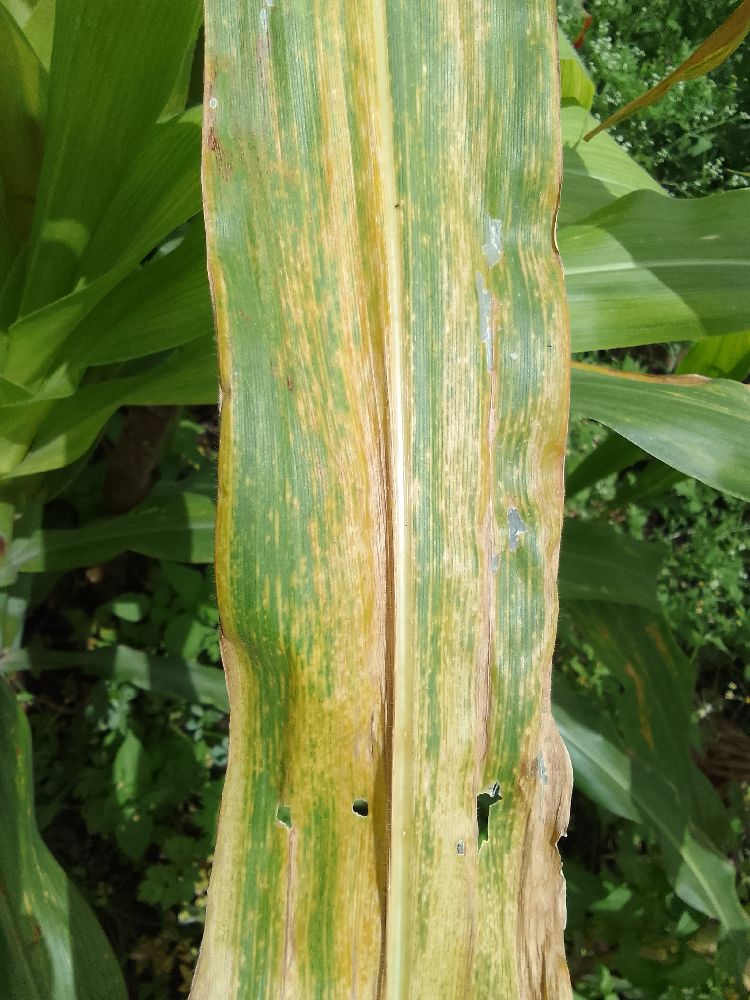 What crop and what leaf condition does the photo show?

maize, maize lethal necrosis
